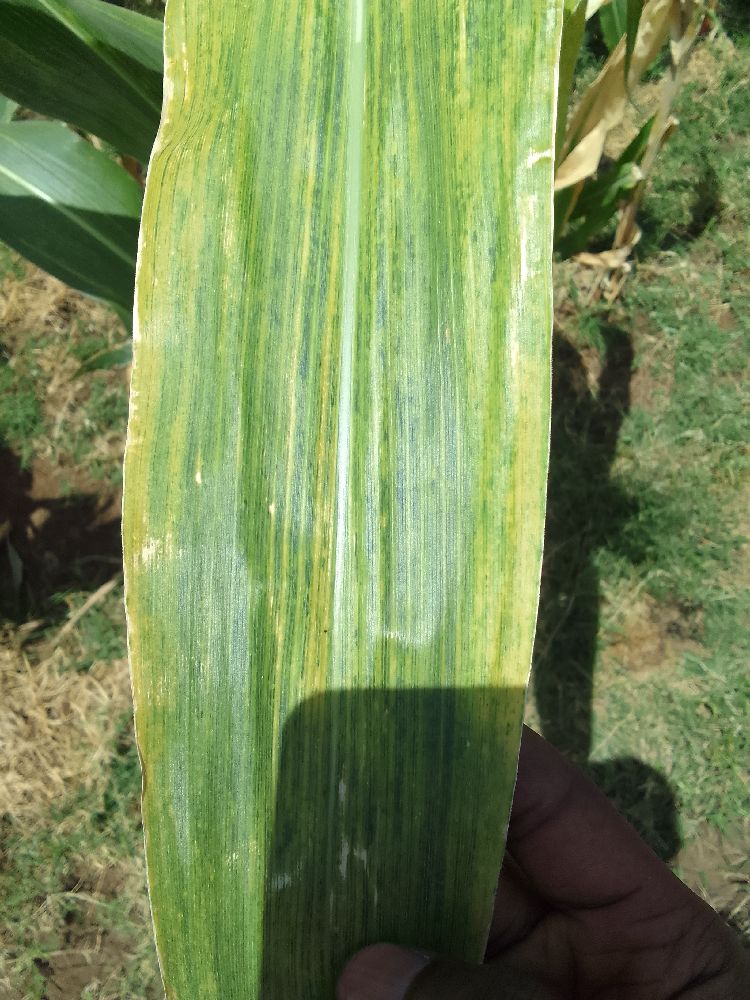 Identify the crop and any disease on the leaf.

maize, maize lethal necrosis
